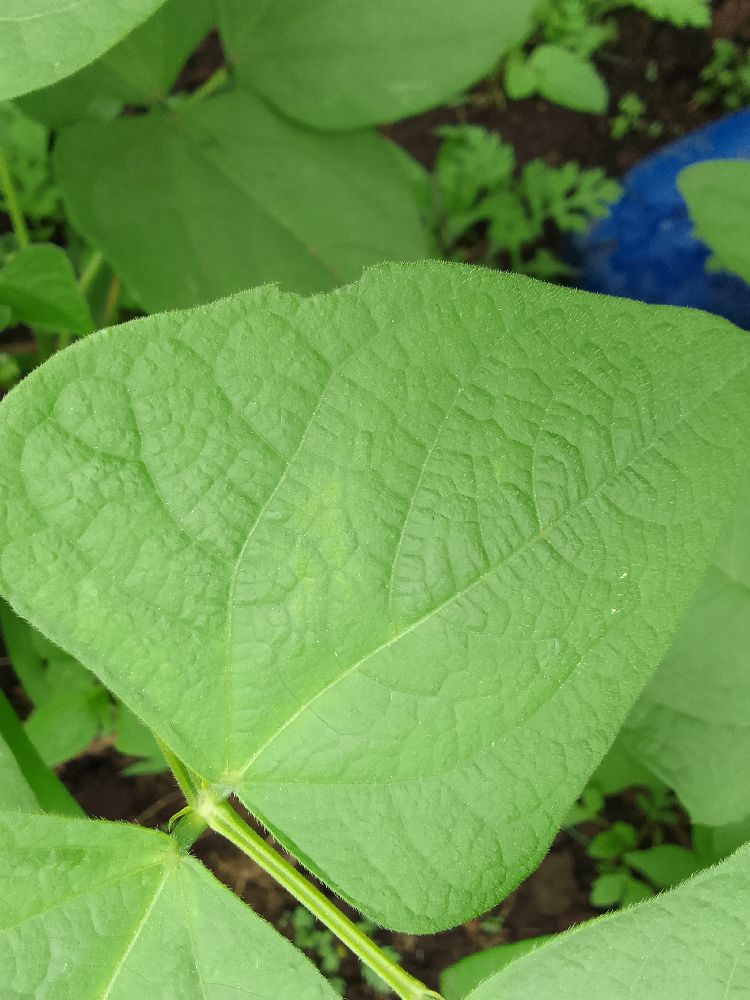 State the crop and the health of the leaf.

common bean, healthy
